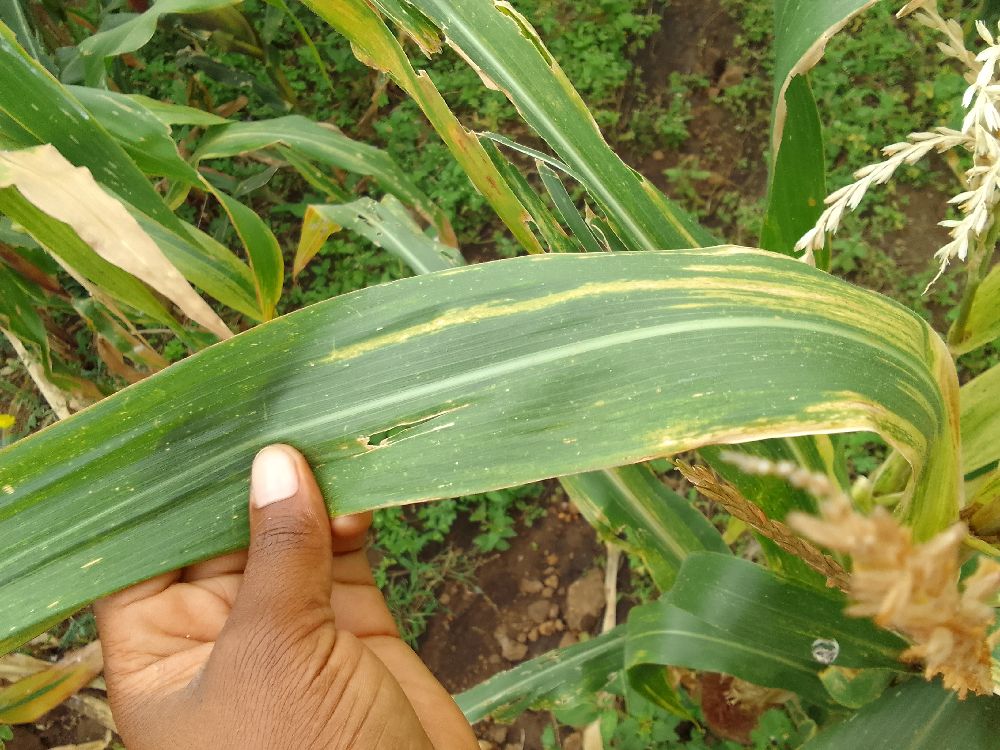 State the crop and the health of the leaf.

maize, maize lethal necrosis
